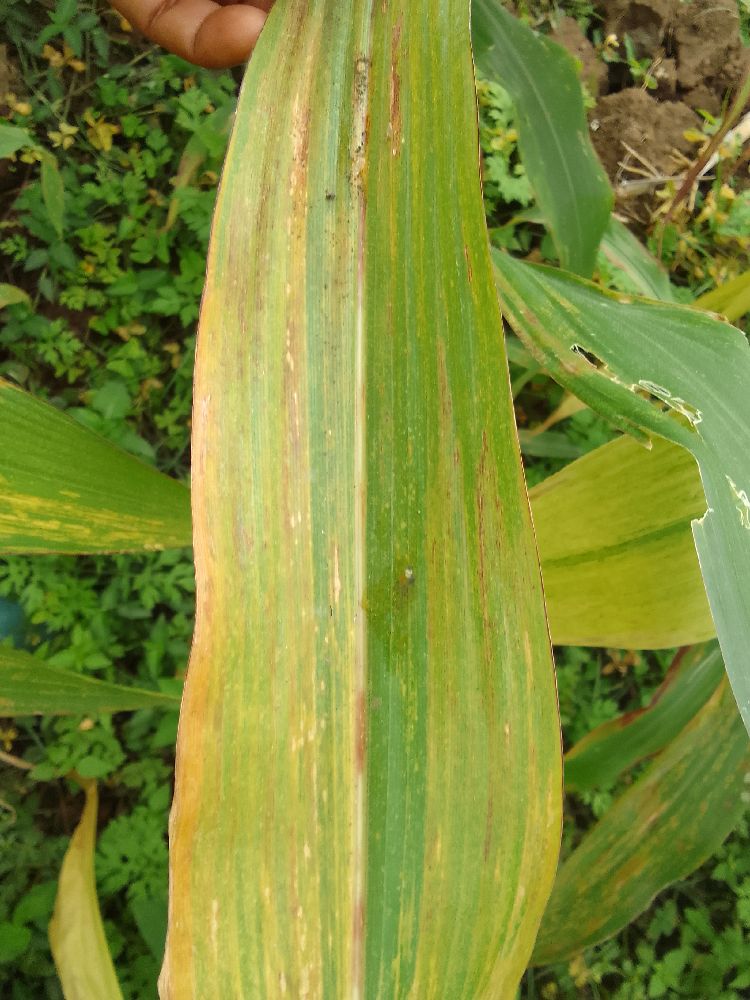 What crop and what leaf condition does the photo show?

maize, maize lethal necrosis
